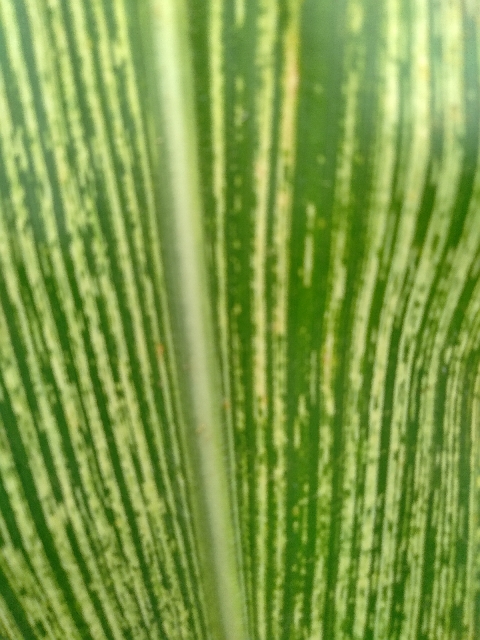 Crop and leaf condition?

maize, maize streak virus
